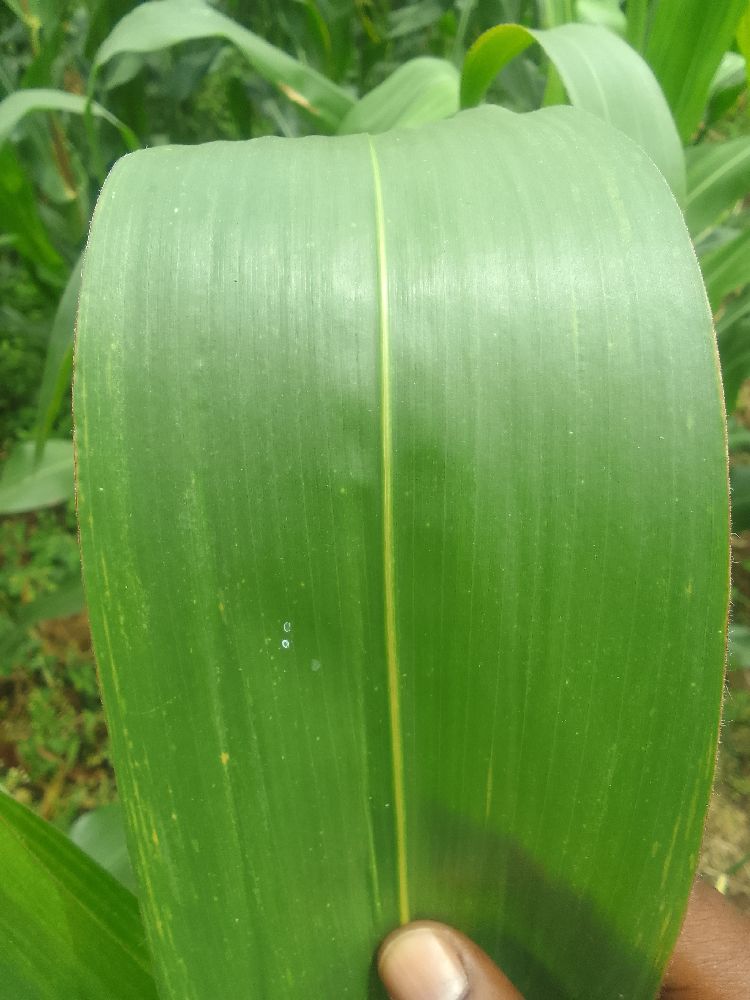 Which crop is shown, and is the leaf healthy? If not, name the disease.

maize, healthy
